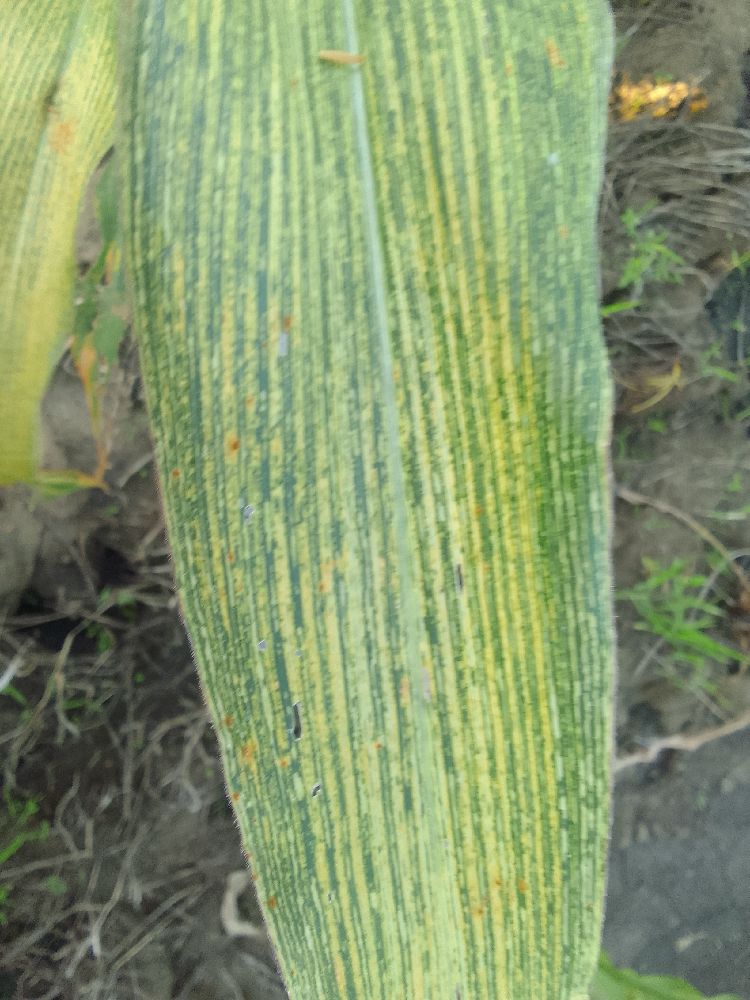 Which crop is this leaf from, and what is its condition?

maize, maize streak virus
